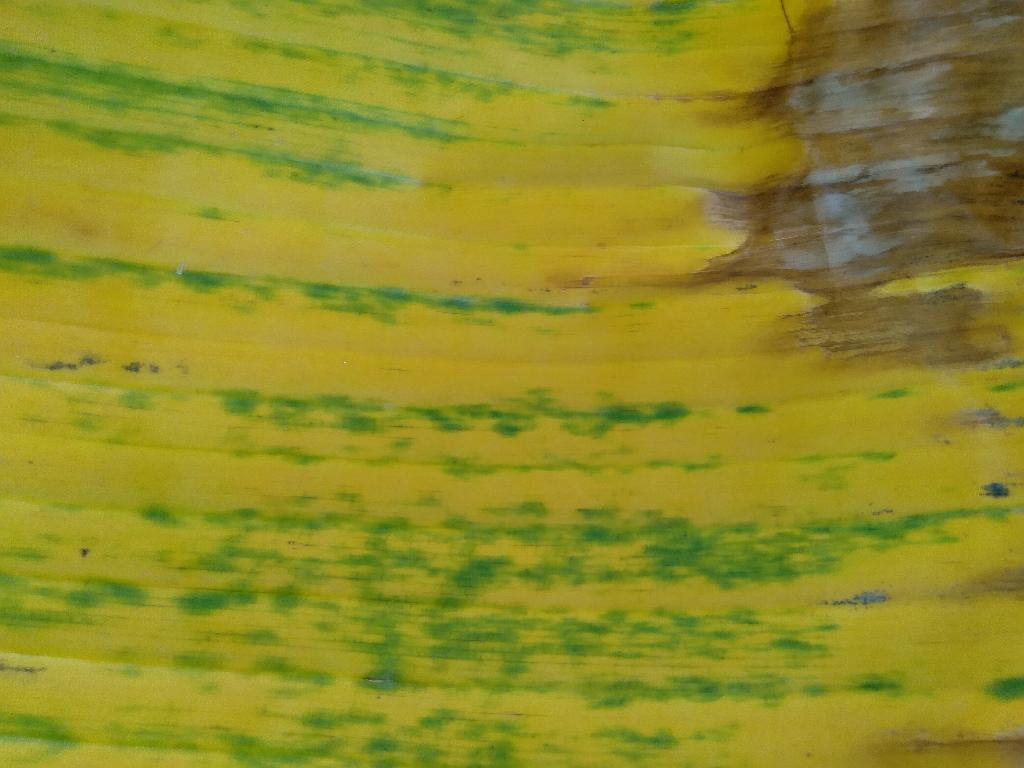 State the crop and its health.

banana, fusarium wilt race 1
